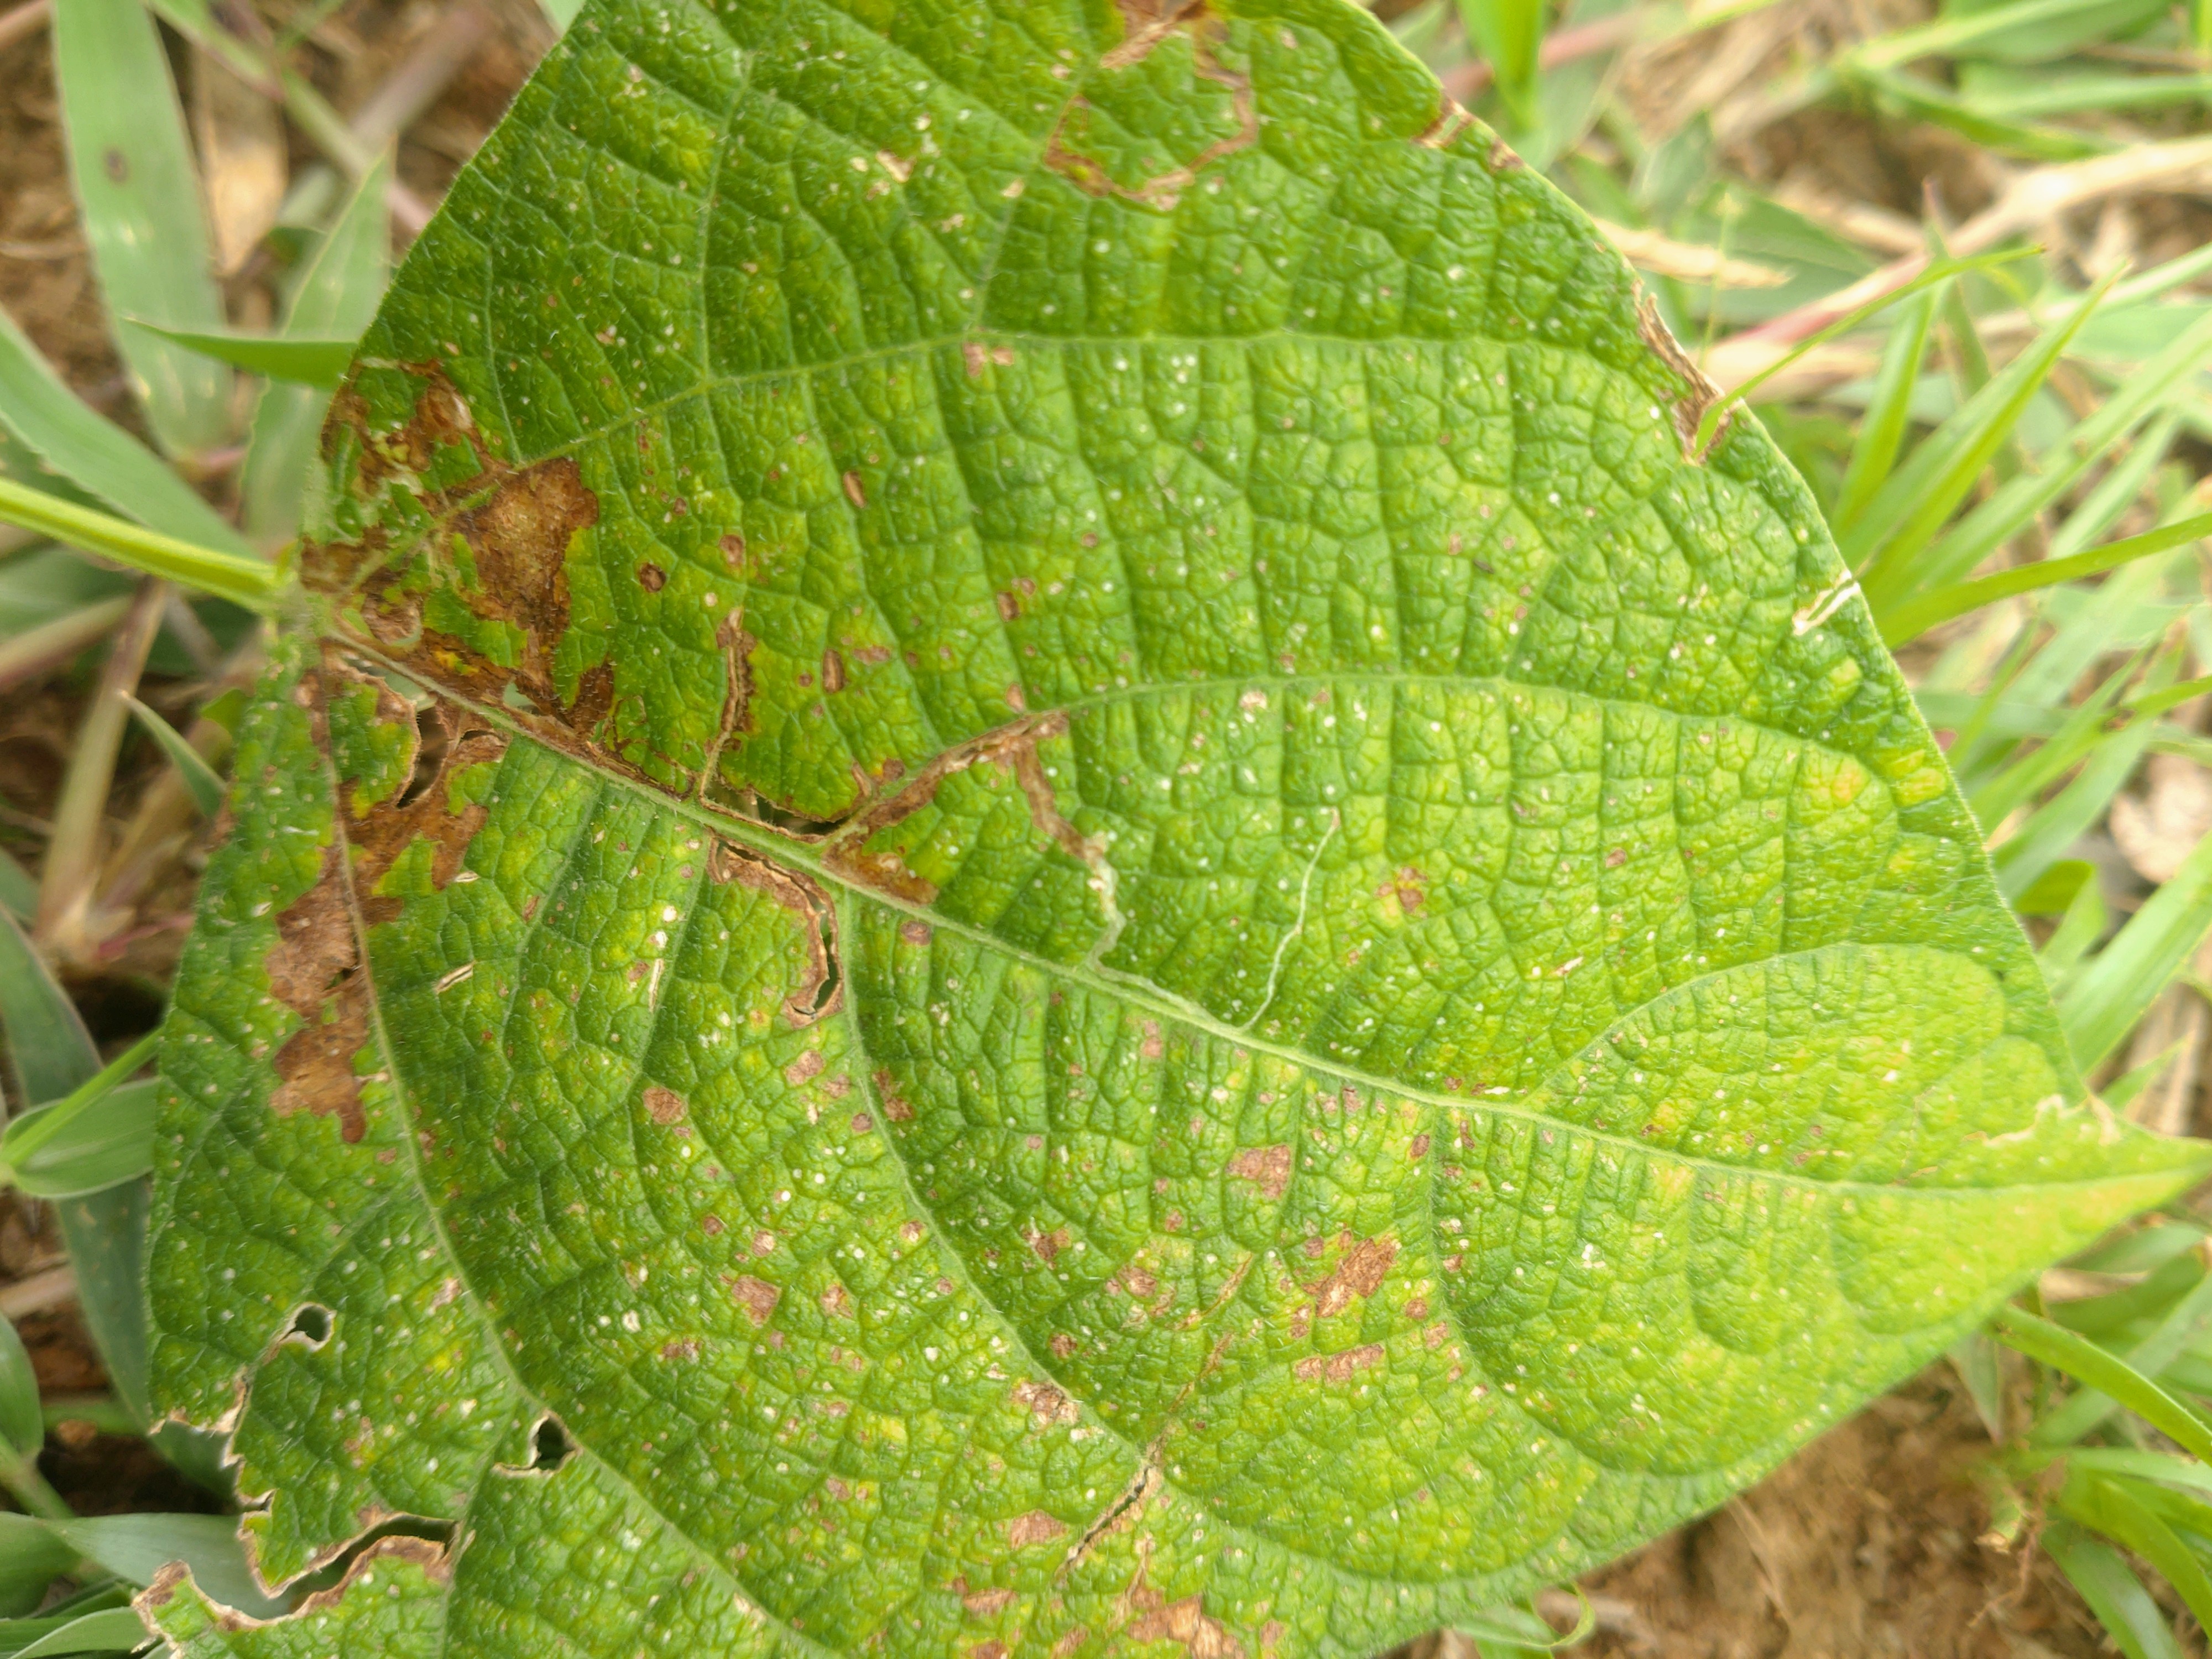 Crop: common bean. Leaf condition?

rust
